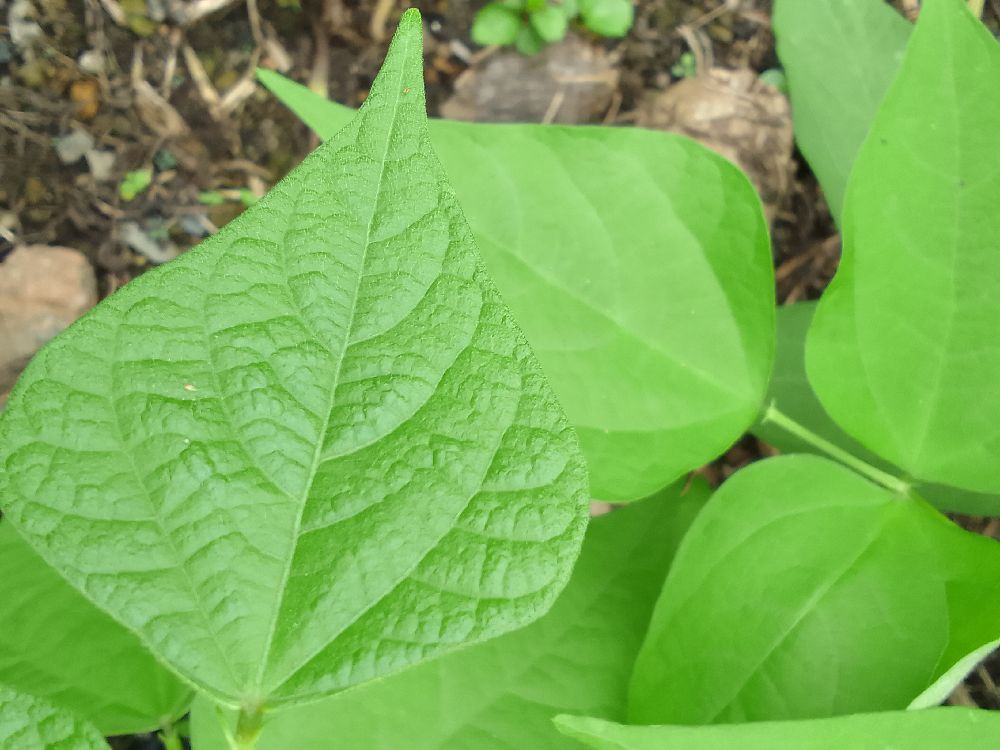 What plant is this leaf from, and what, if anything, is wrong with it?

common bean, healthy
